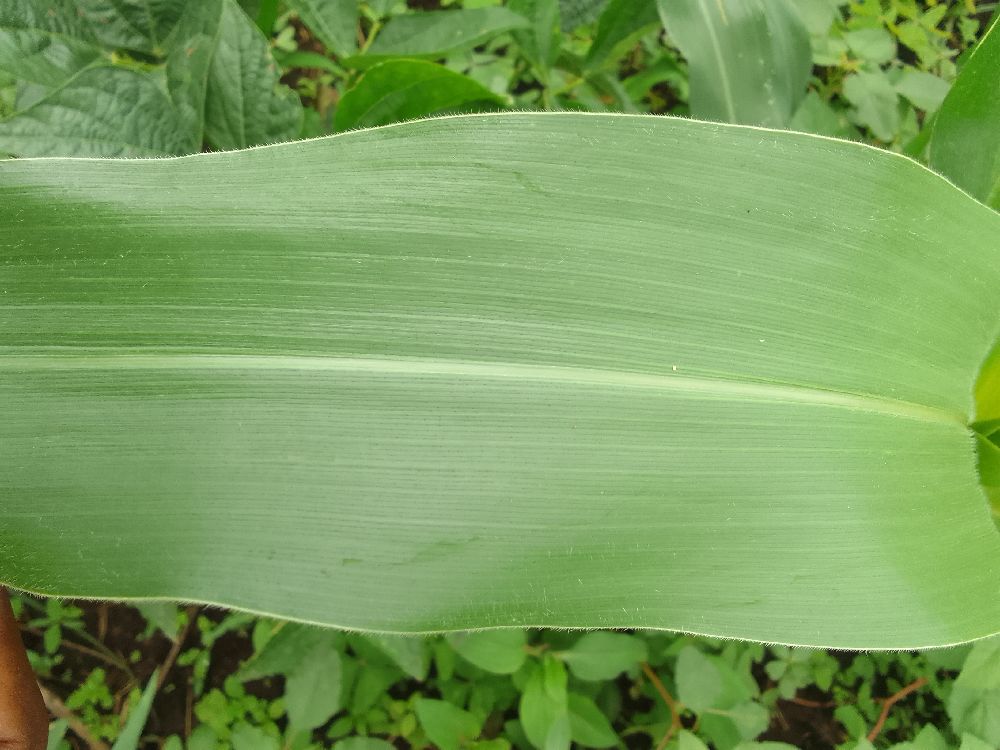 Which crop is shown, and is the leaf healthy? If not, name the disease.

maize, healthy
